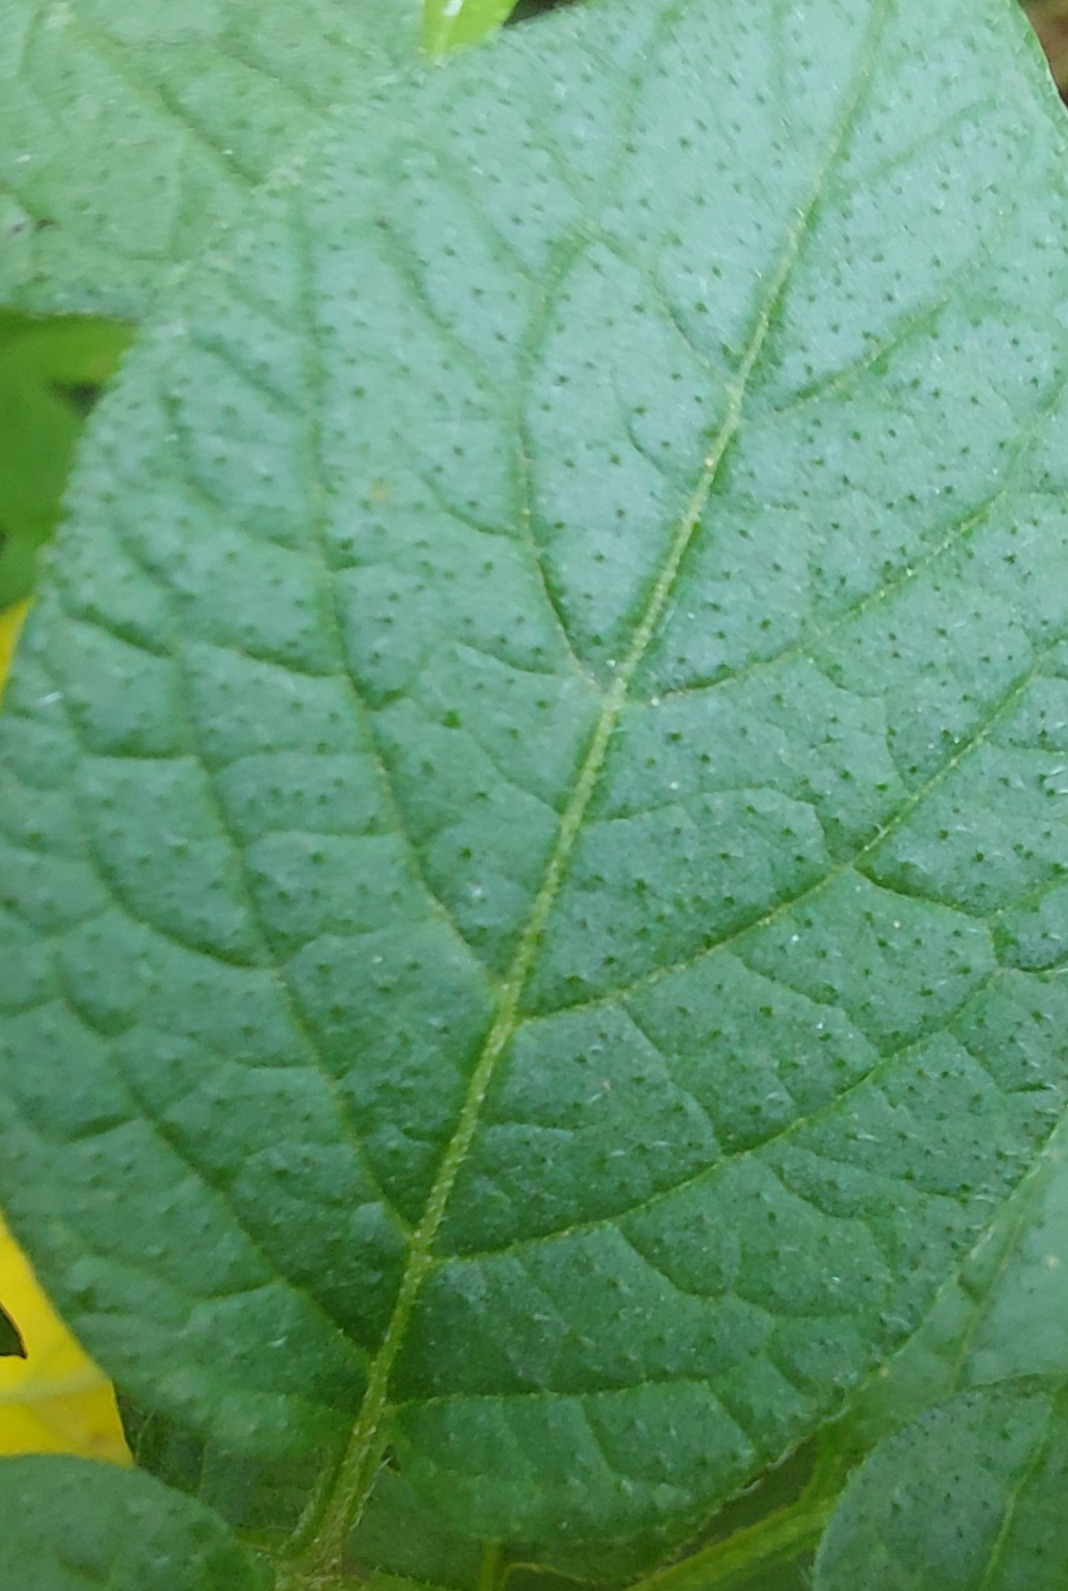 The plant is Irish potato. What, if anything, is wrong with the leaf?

healthy
